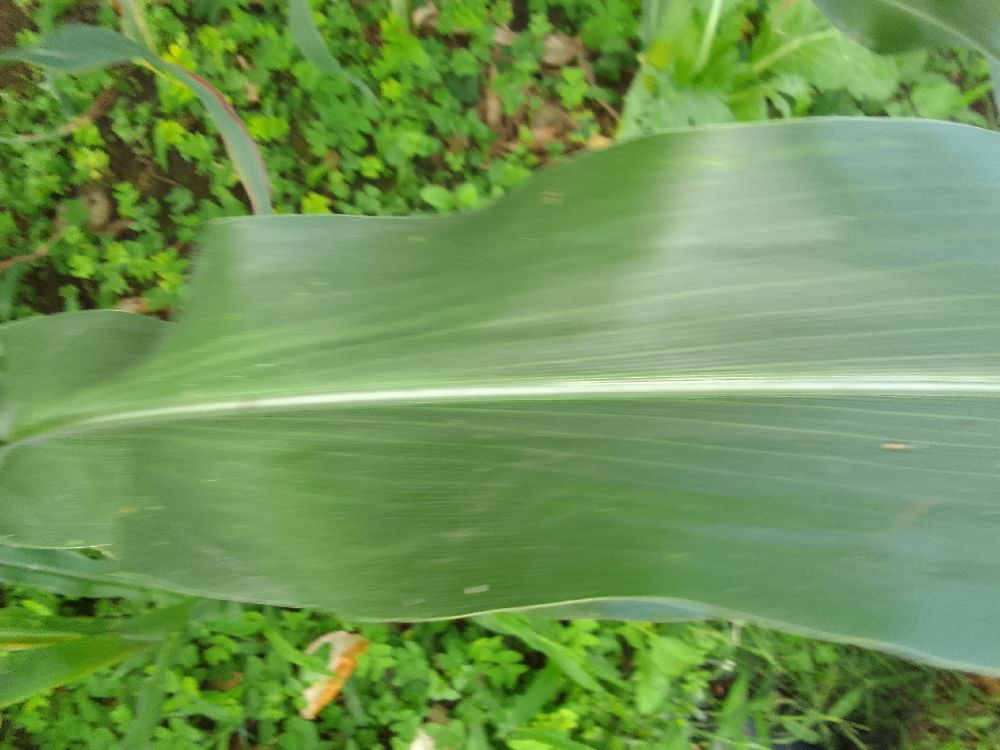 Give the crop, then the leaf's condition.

maize, healthy
